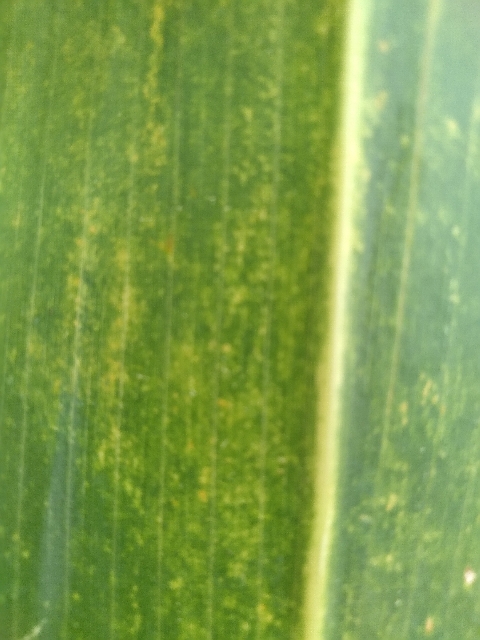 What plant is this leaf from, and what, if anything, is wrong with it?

maize, maize lethal necrosis
